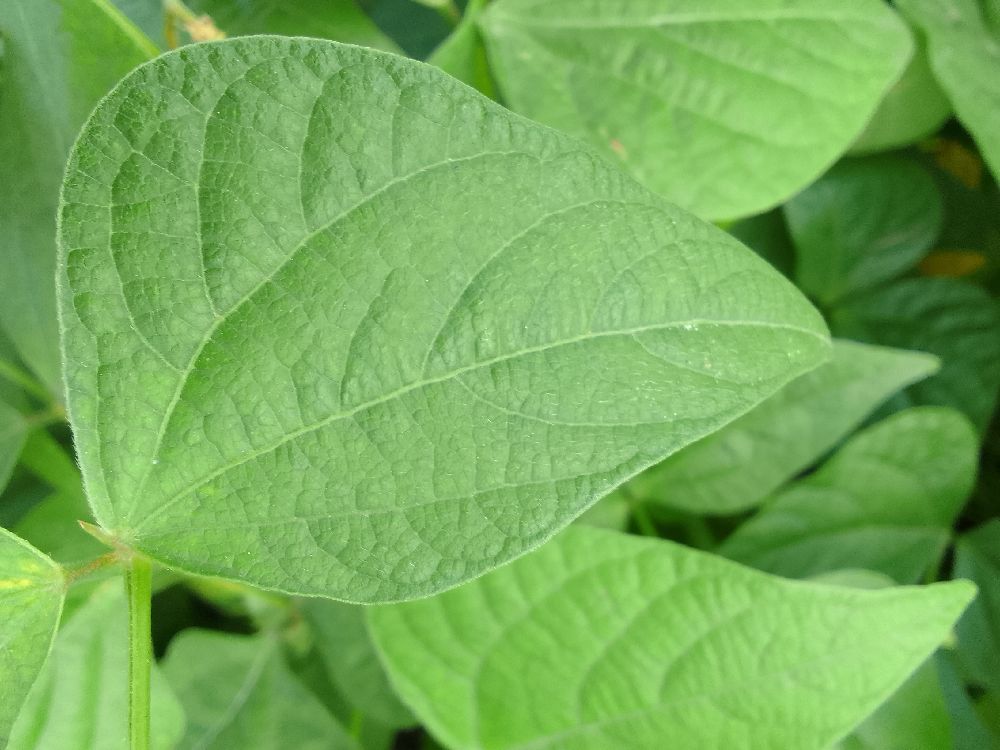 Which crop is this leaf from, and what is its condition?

common bean, healthy
